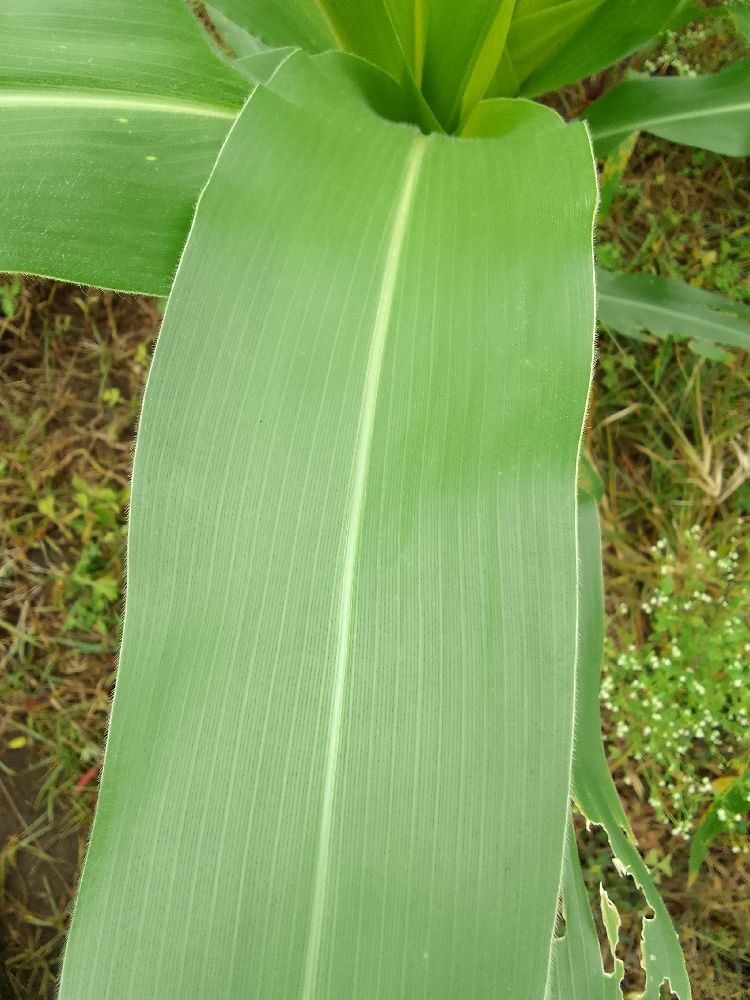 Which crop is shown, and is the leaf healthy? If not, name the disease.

maize, healthy
